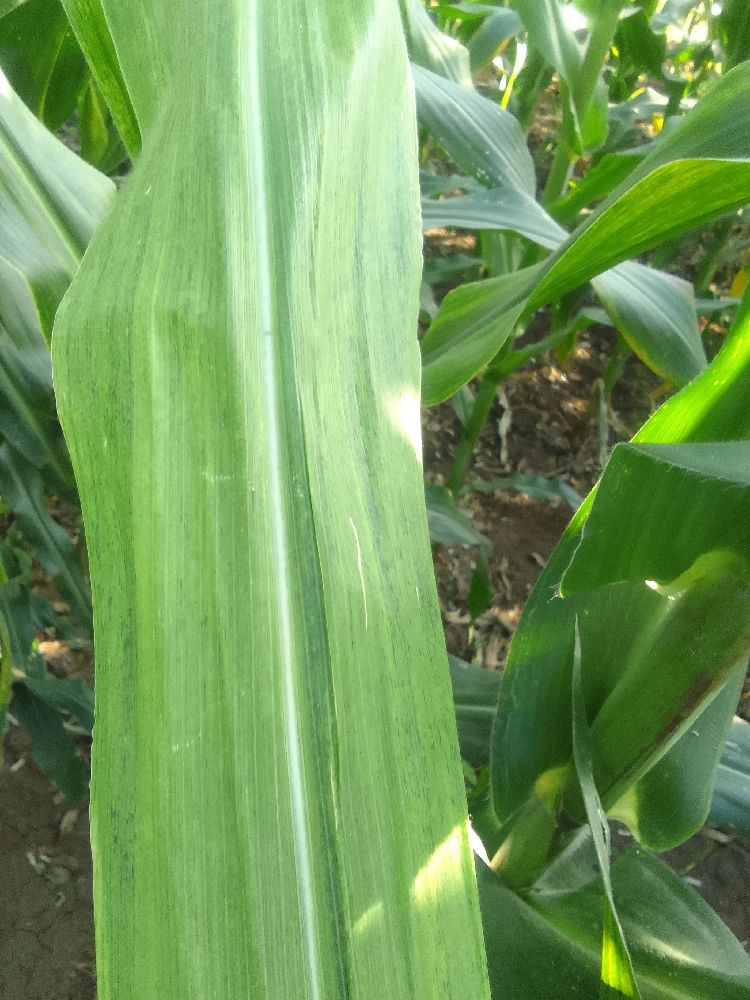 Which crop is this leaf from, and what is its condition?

maize, maize lethal necrosis
